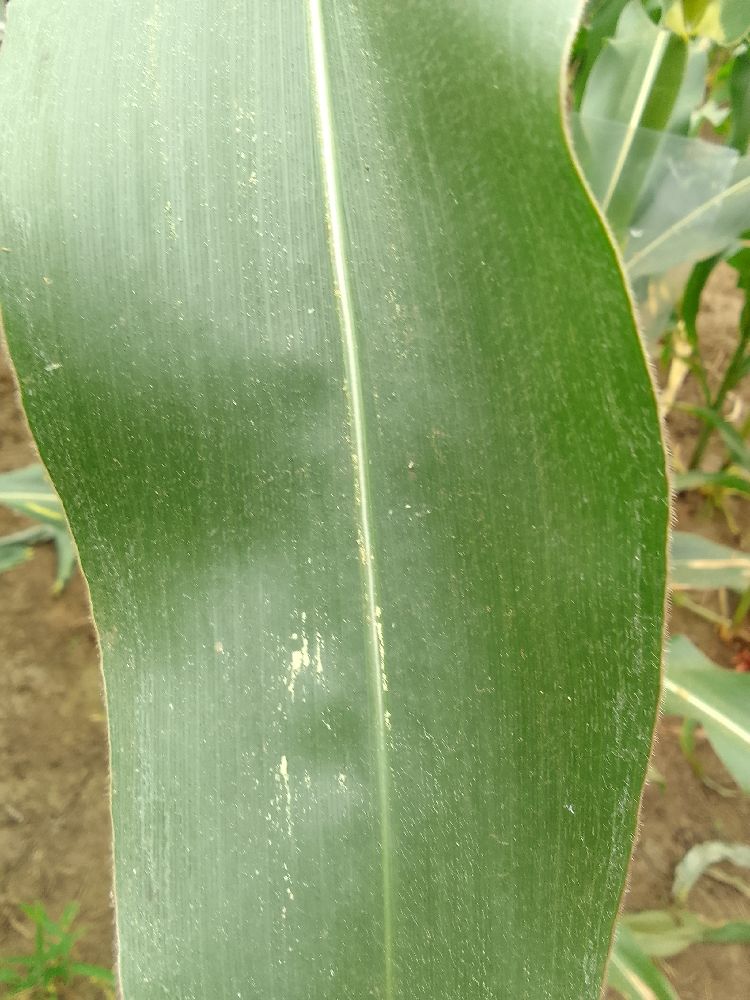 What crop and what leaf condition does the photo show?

maize, healthy
